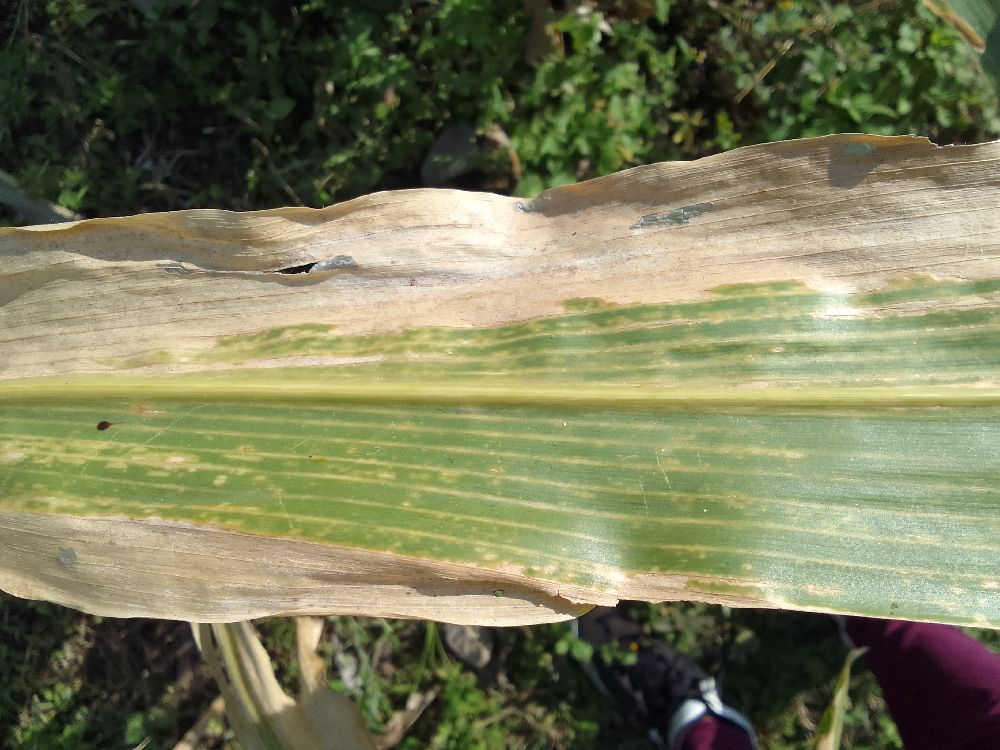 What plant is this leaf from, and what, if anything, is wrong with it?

maize, maize lethal necrosis
